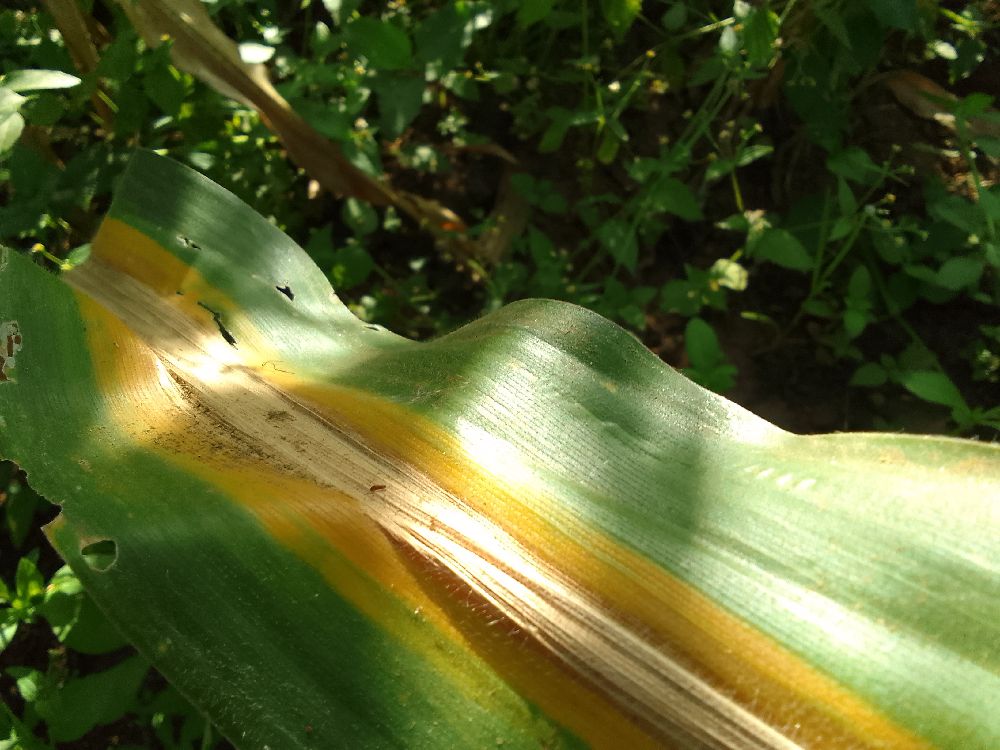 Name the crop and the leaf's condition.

maize, maize lethal necrosis
